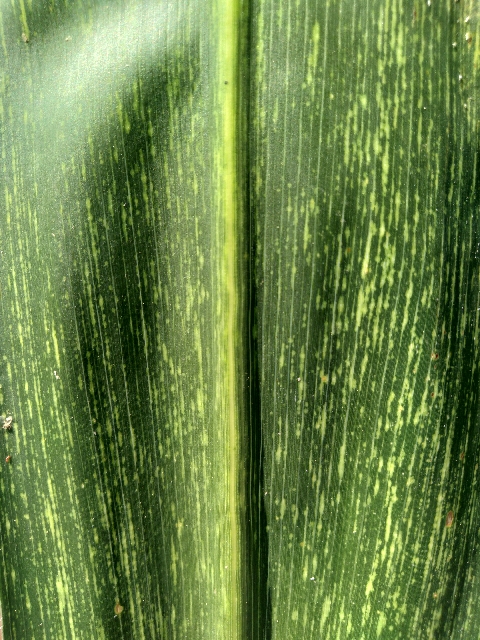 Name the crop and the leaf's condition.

maize, maize streak virus
